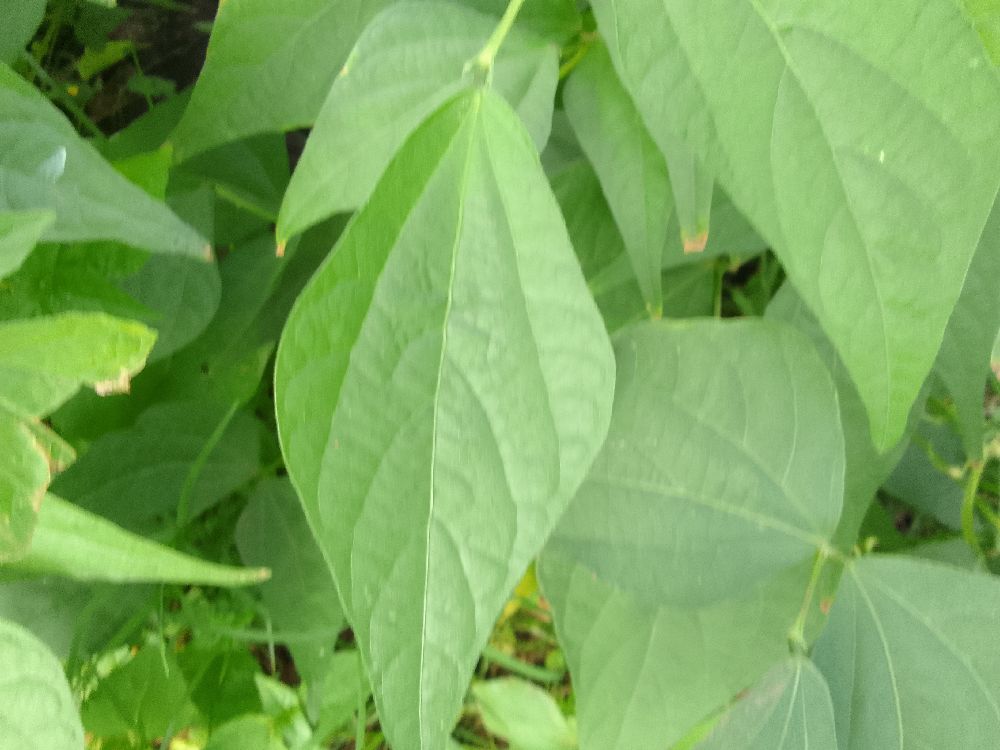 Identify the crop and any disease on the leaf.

common bean, healthy
